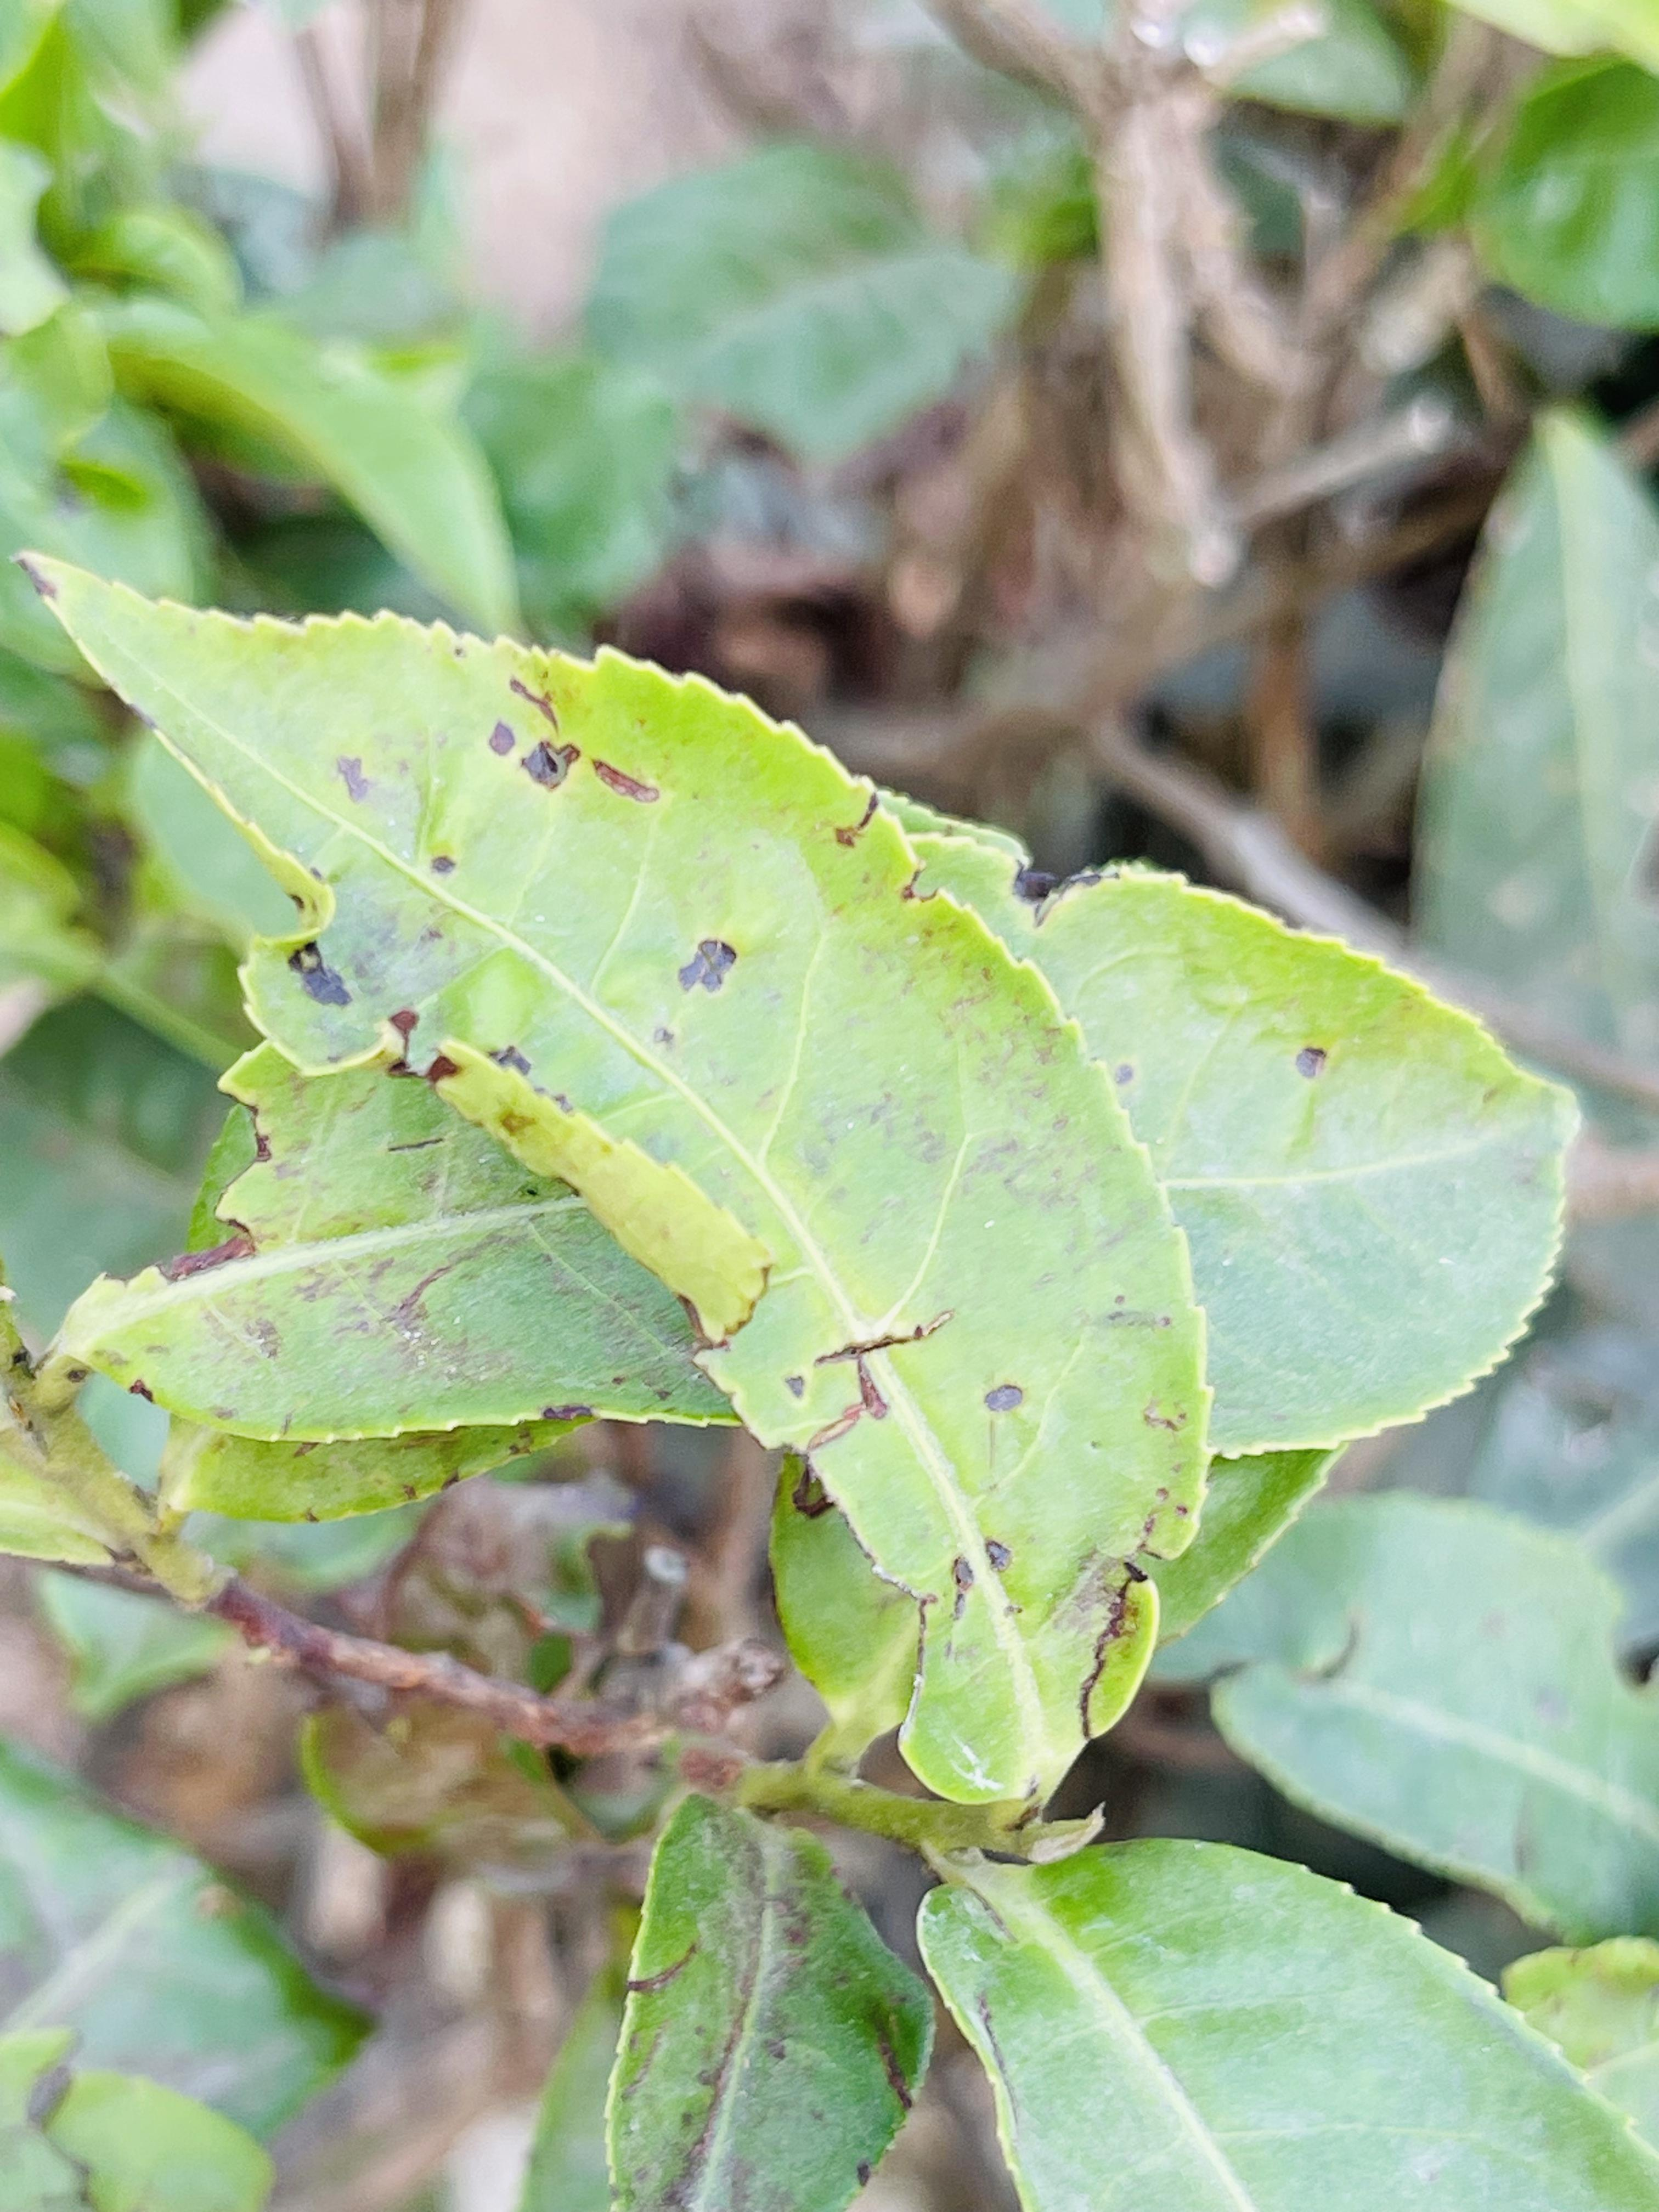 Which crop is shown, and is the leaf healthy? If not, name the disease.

tea, helopeltis
